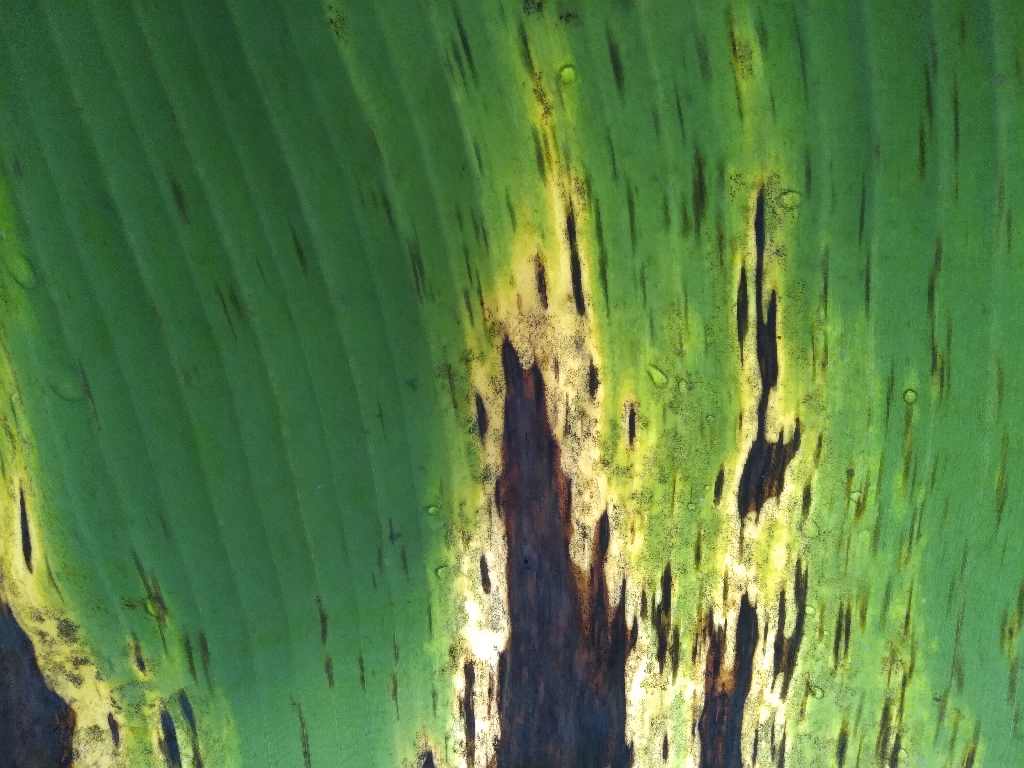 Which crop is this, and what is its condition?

banana, black sigatoka
